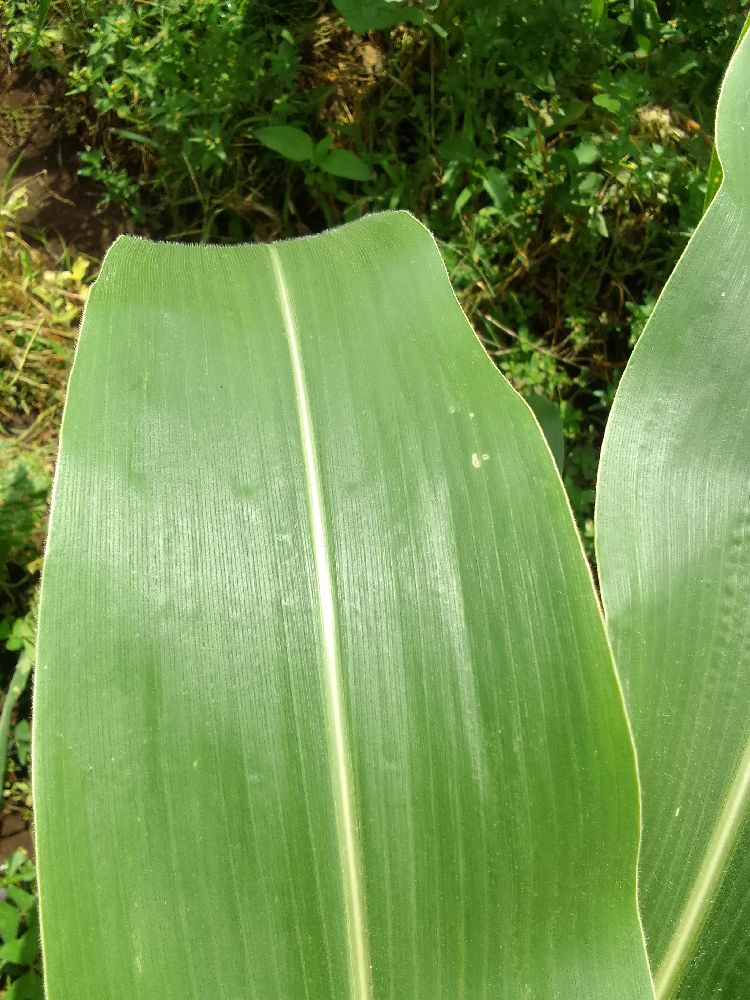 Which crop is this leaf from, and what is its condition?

maize, healthy
